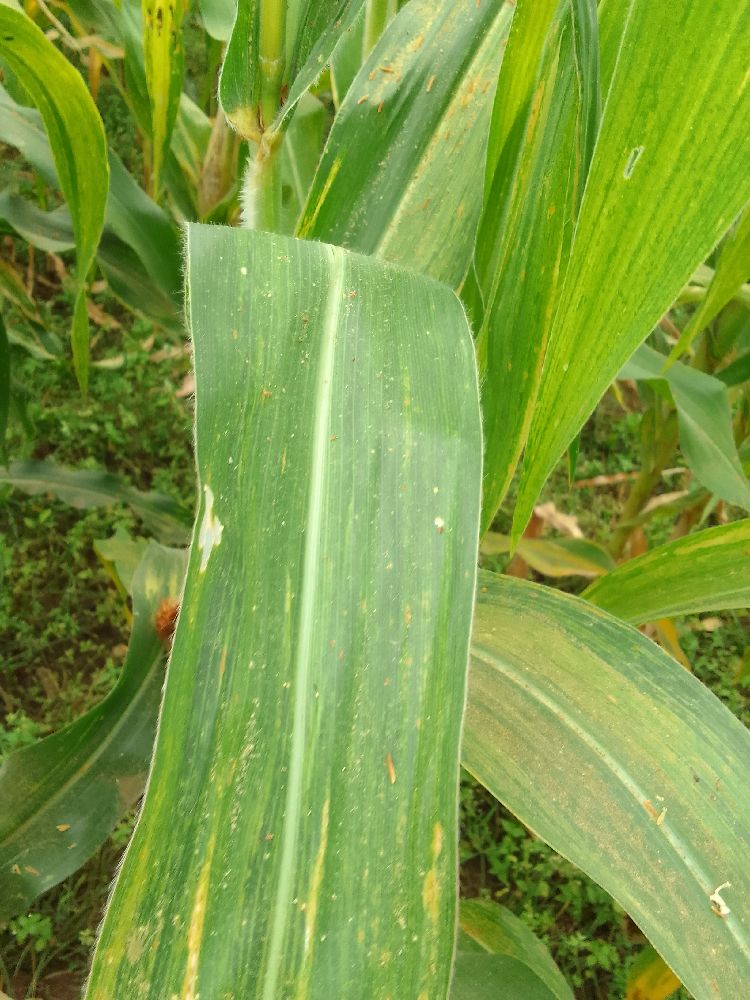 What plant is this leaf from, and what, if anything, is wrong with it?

maize, maize lethal necrosis
